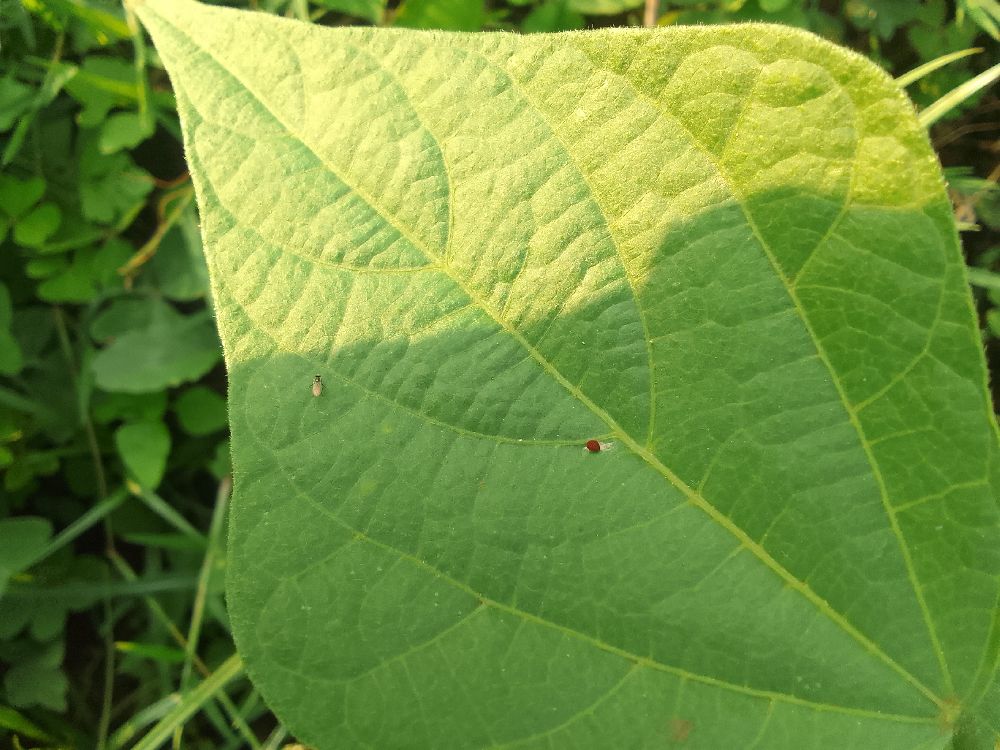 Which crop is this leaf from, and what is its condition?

common bean, healthy
